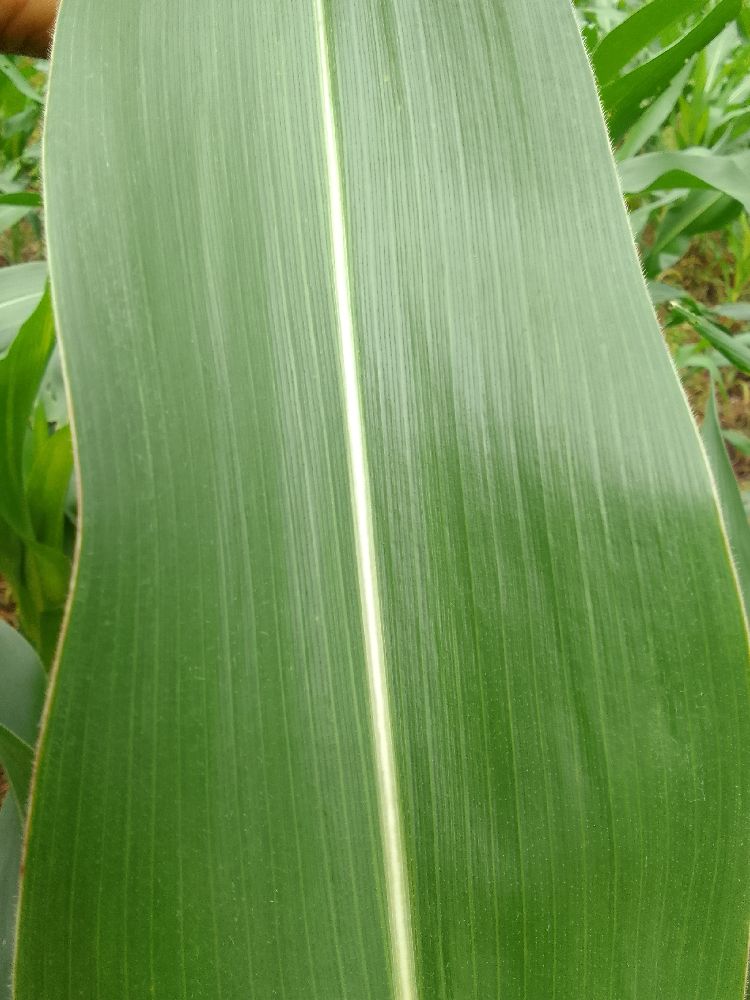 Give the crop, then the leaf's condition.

maize, healthy
